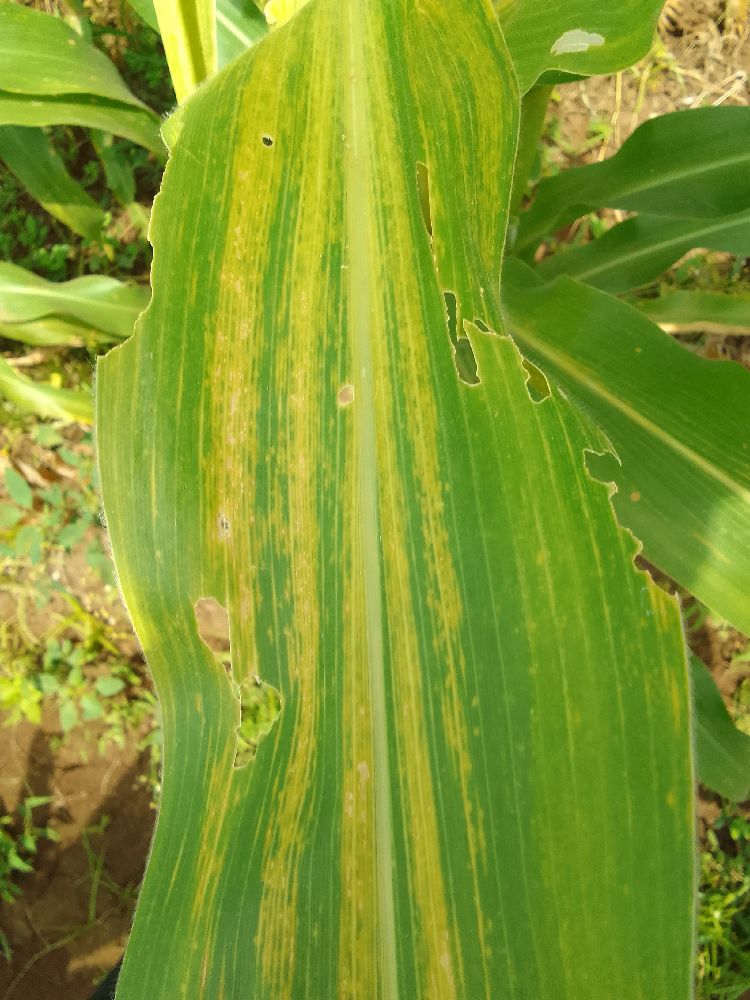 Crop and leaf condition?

maize, maize lethal necrosis
